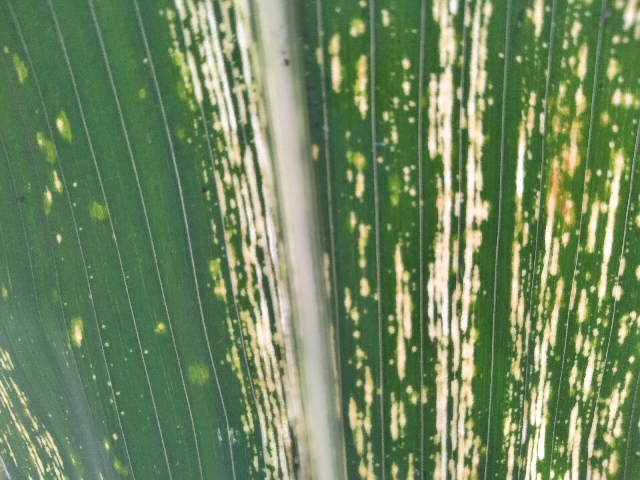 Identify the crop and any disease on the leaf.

maize, maize streak virus
